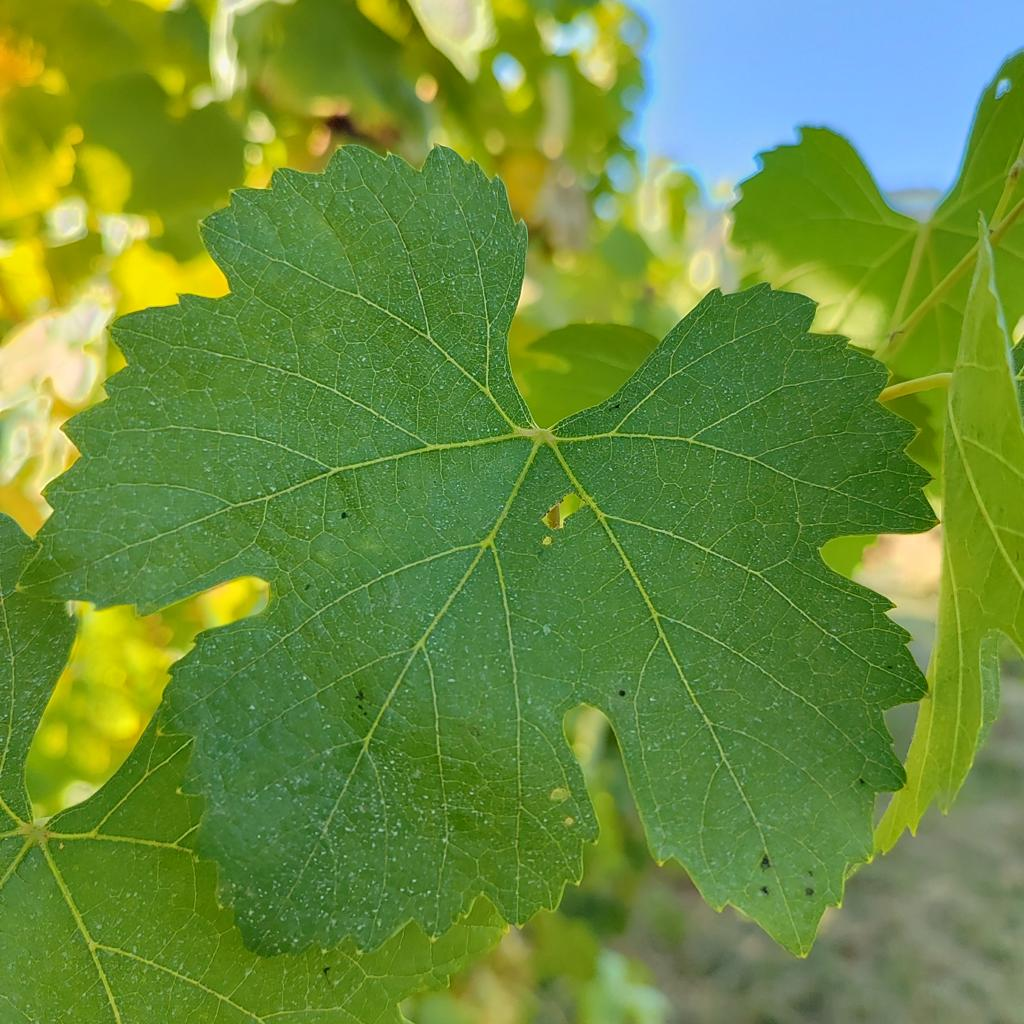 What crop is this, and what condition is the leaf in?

grapevine, healthy
